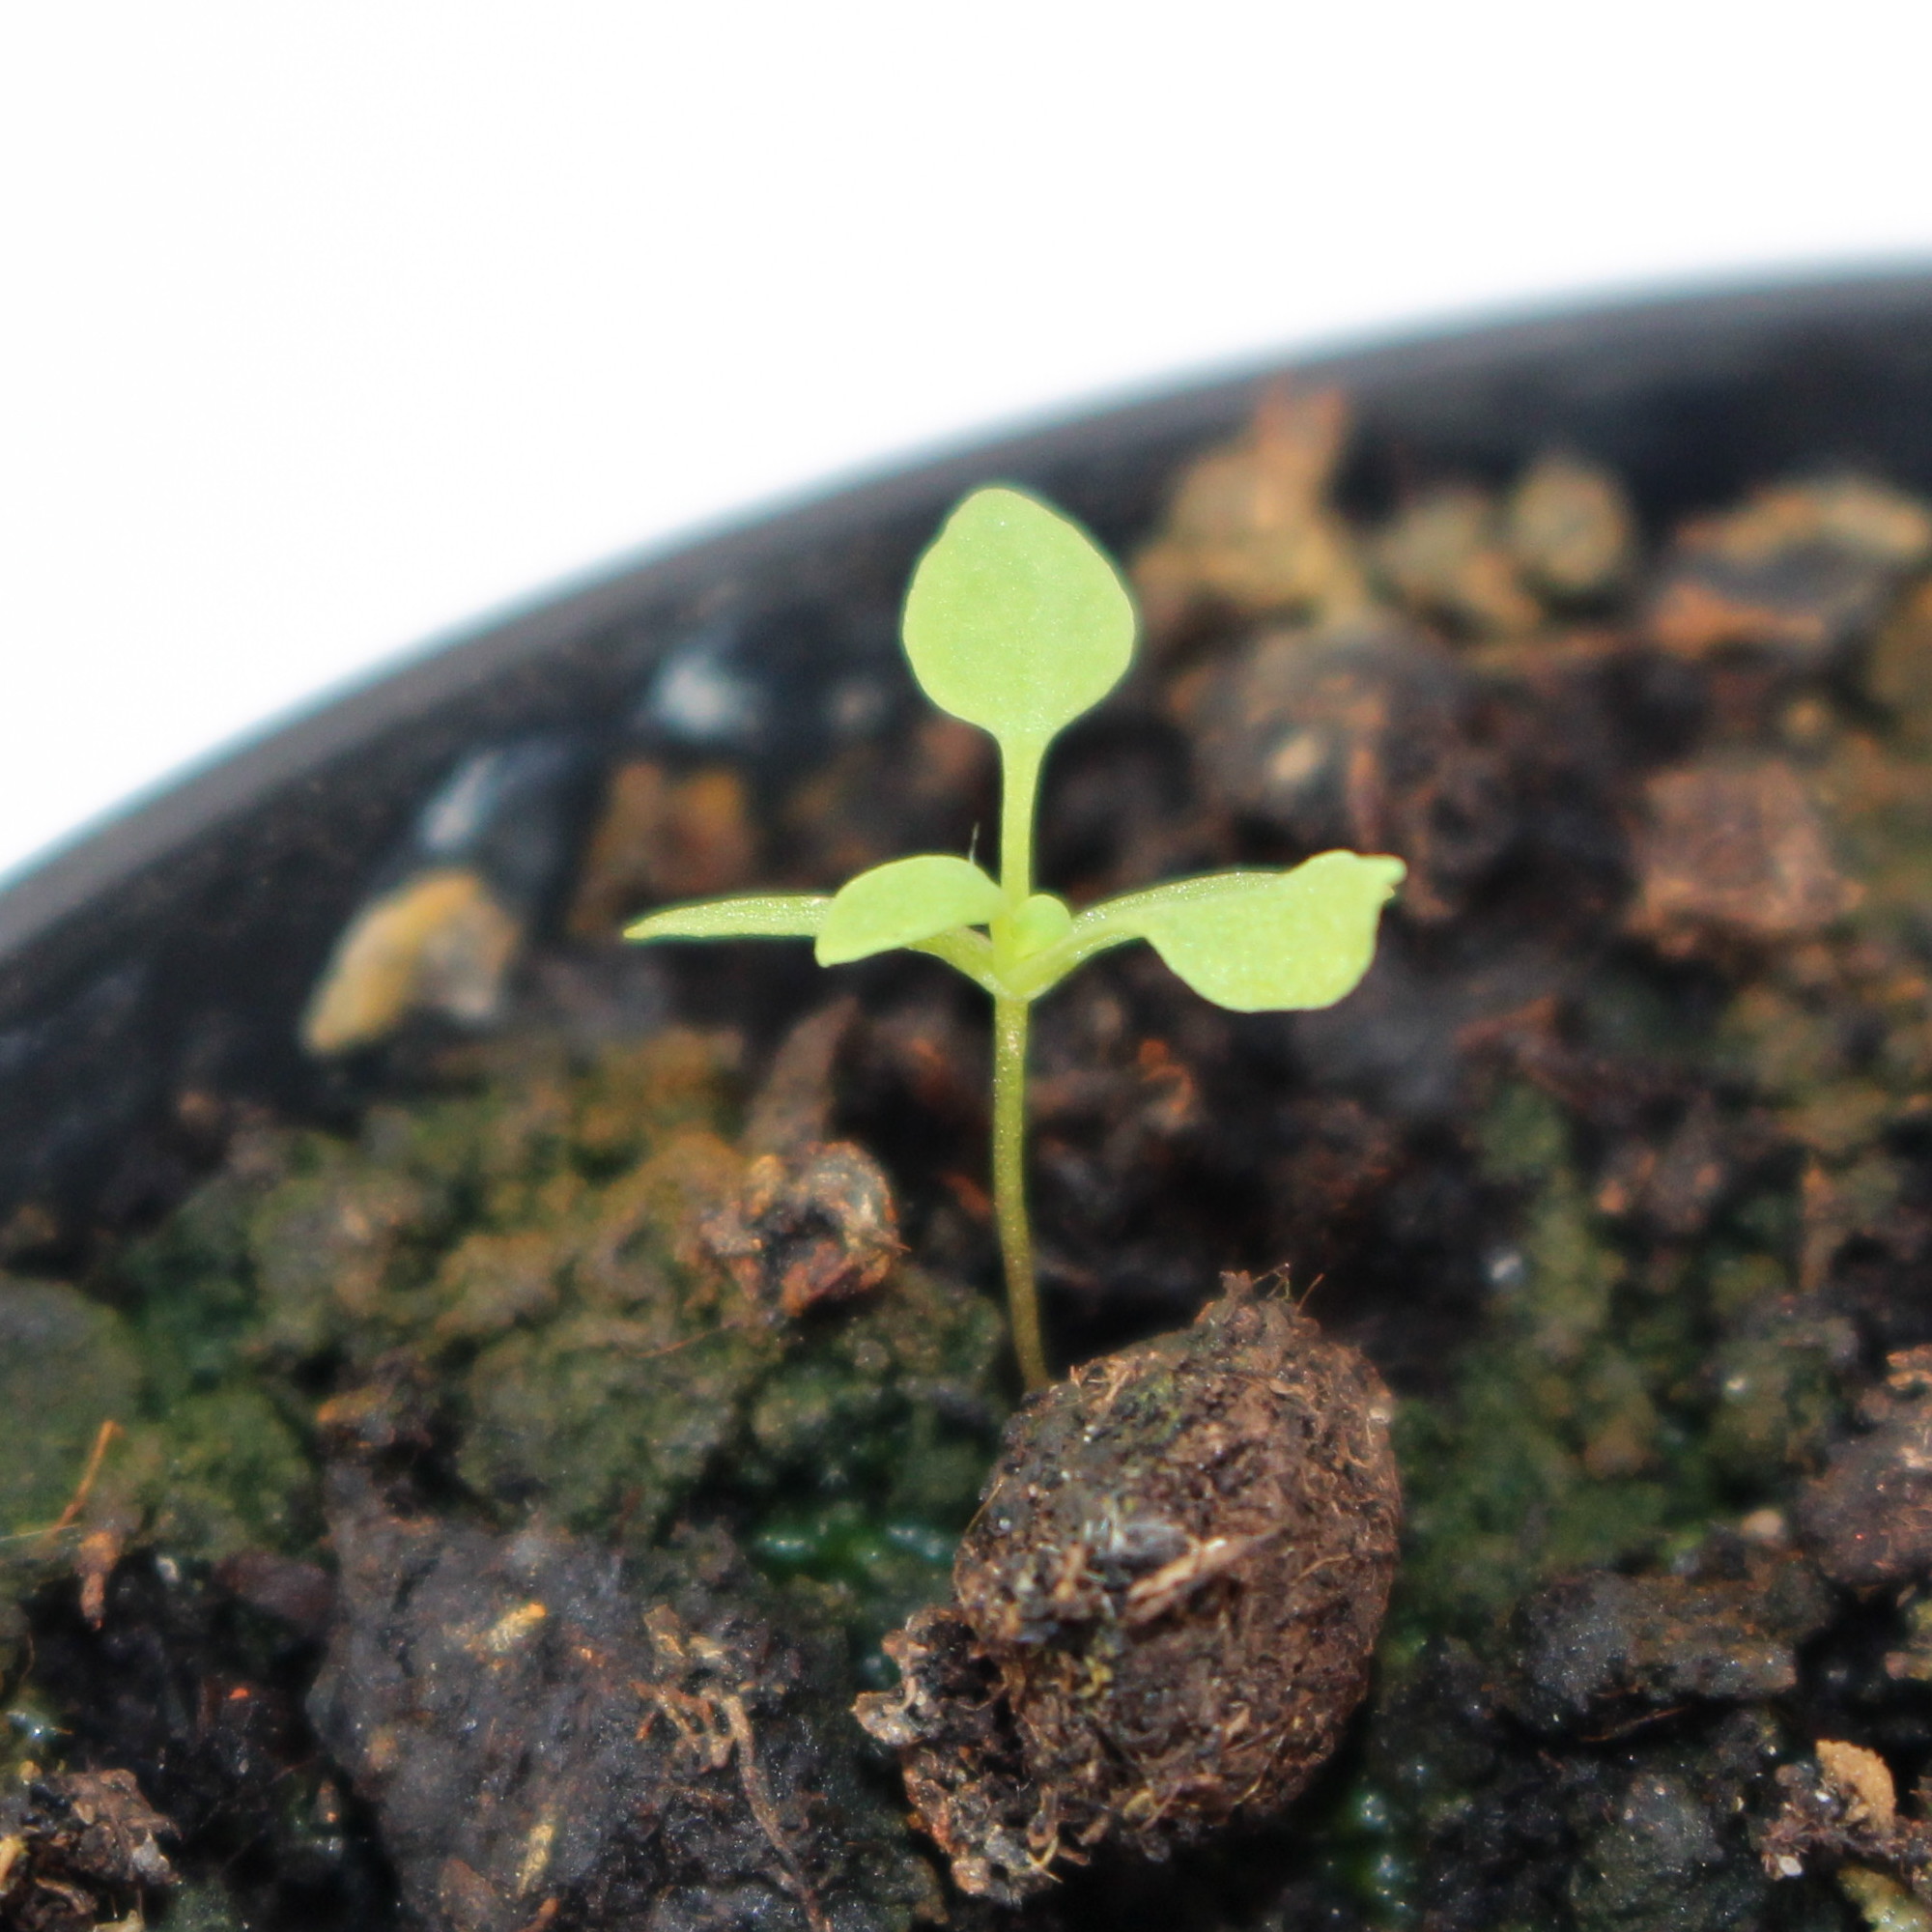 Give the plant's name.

Papaver rhoeas
